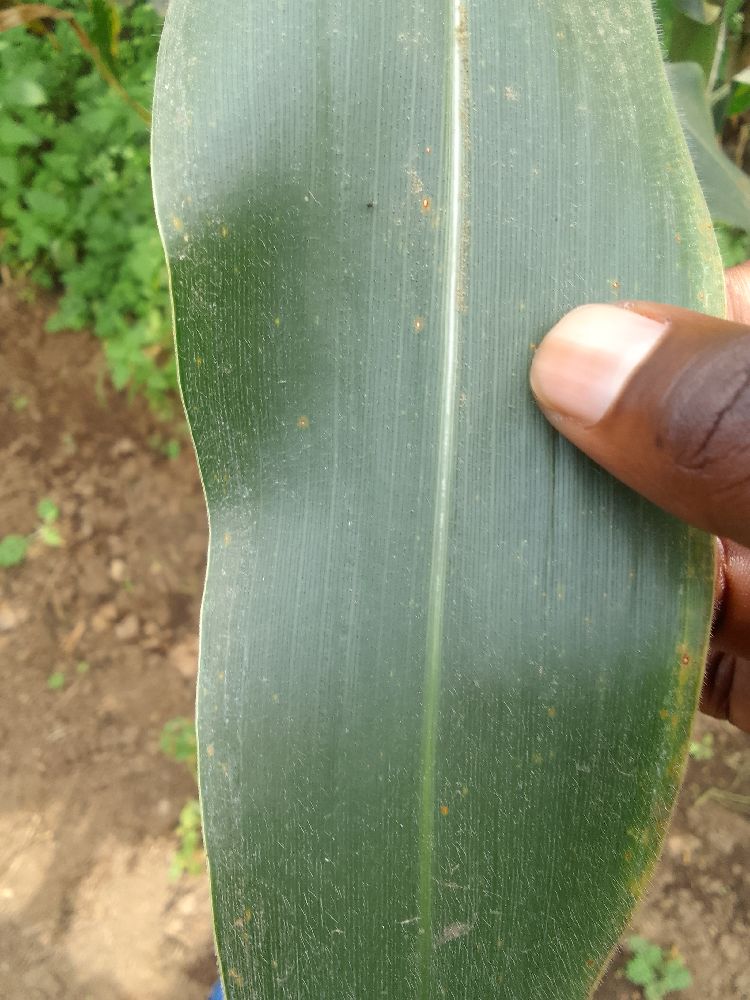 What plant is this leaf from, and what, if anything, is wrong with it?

maize, healthy
